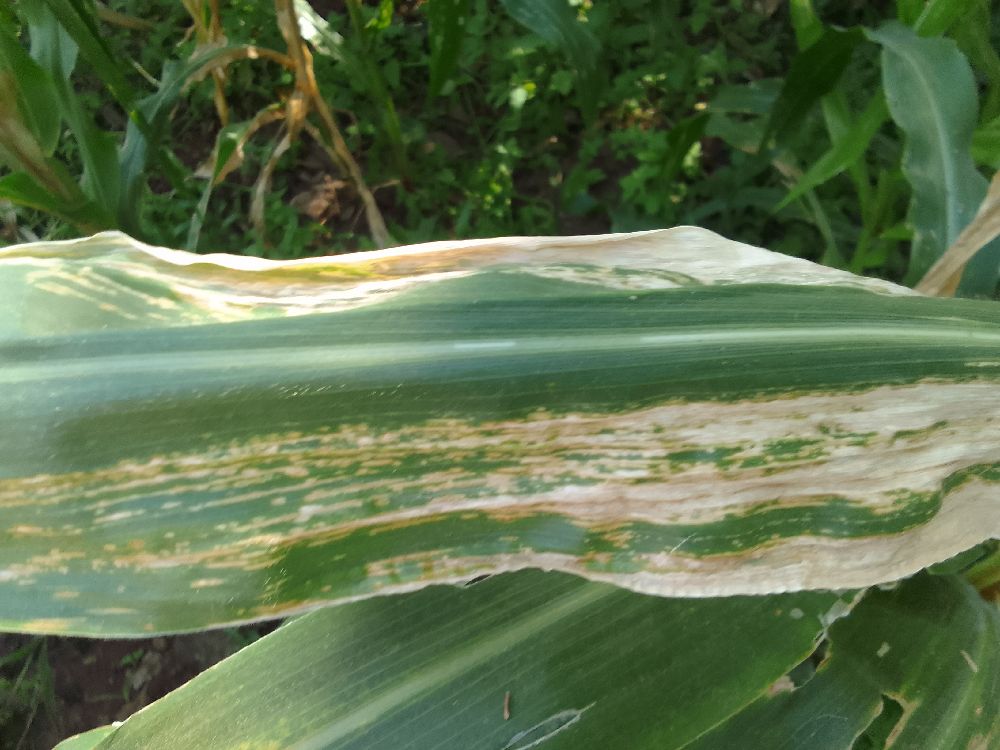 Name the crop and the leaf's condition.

maize, maize lethal necrosis
